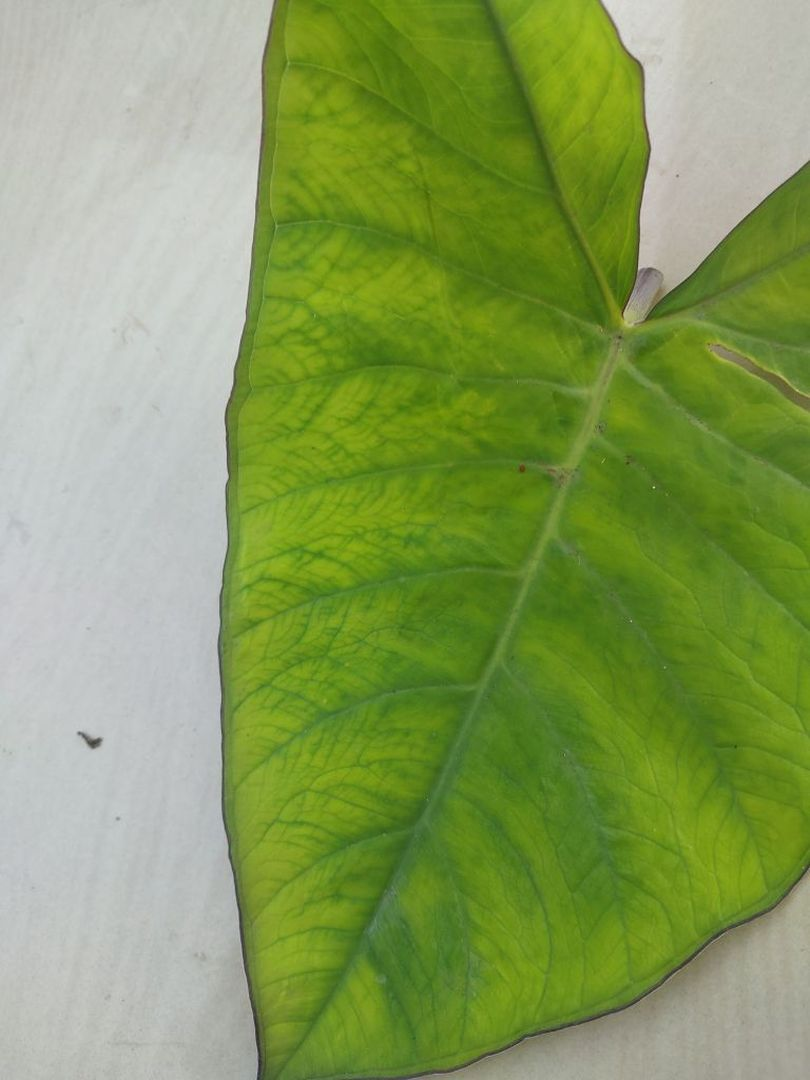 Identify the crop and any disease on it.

taro, mosaic
